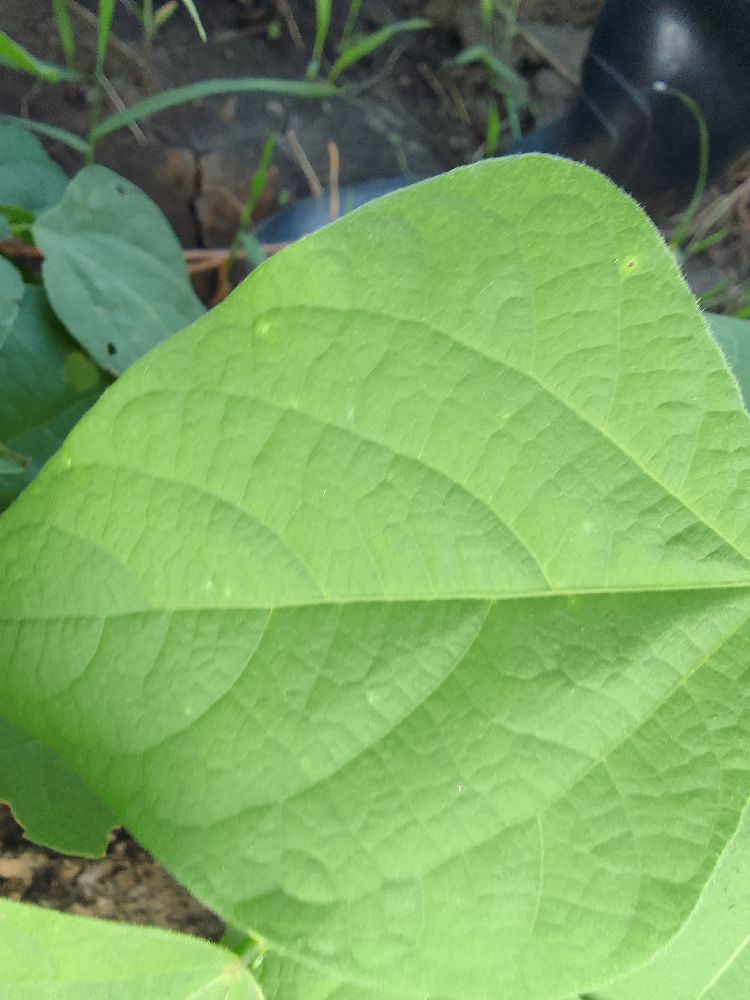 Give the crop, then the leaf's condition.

common bean, healthy
